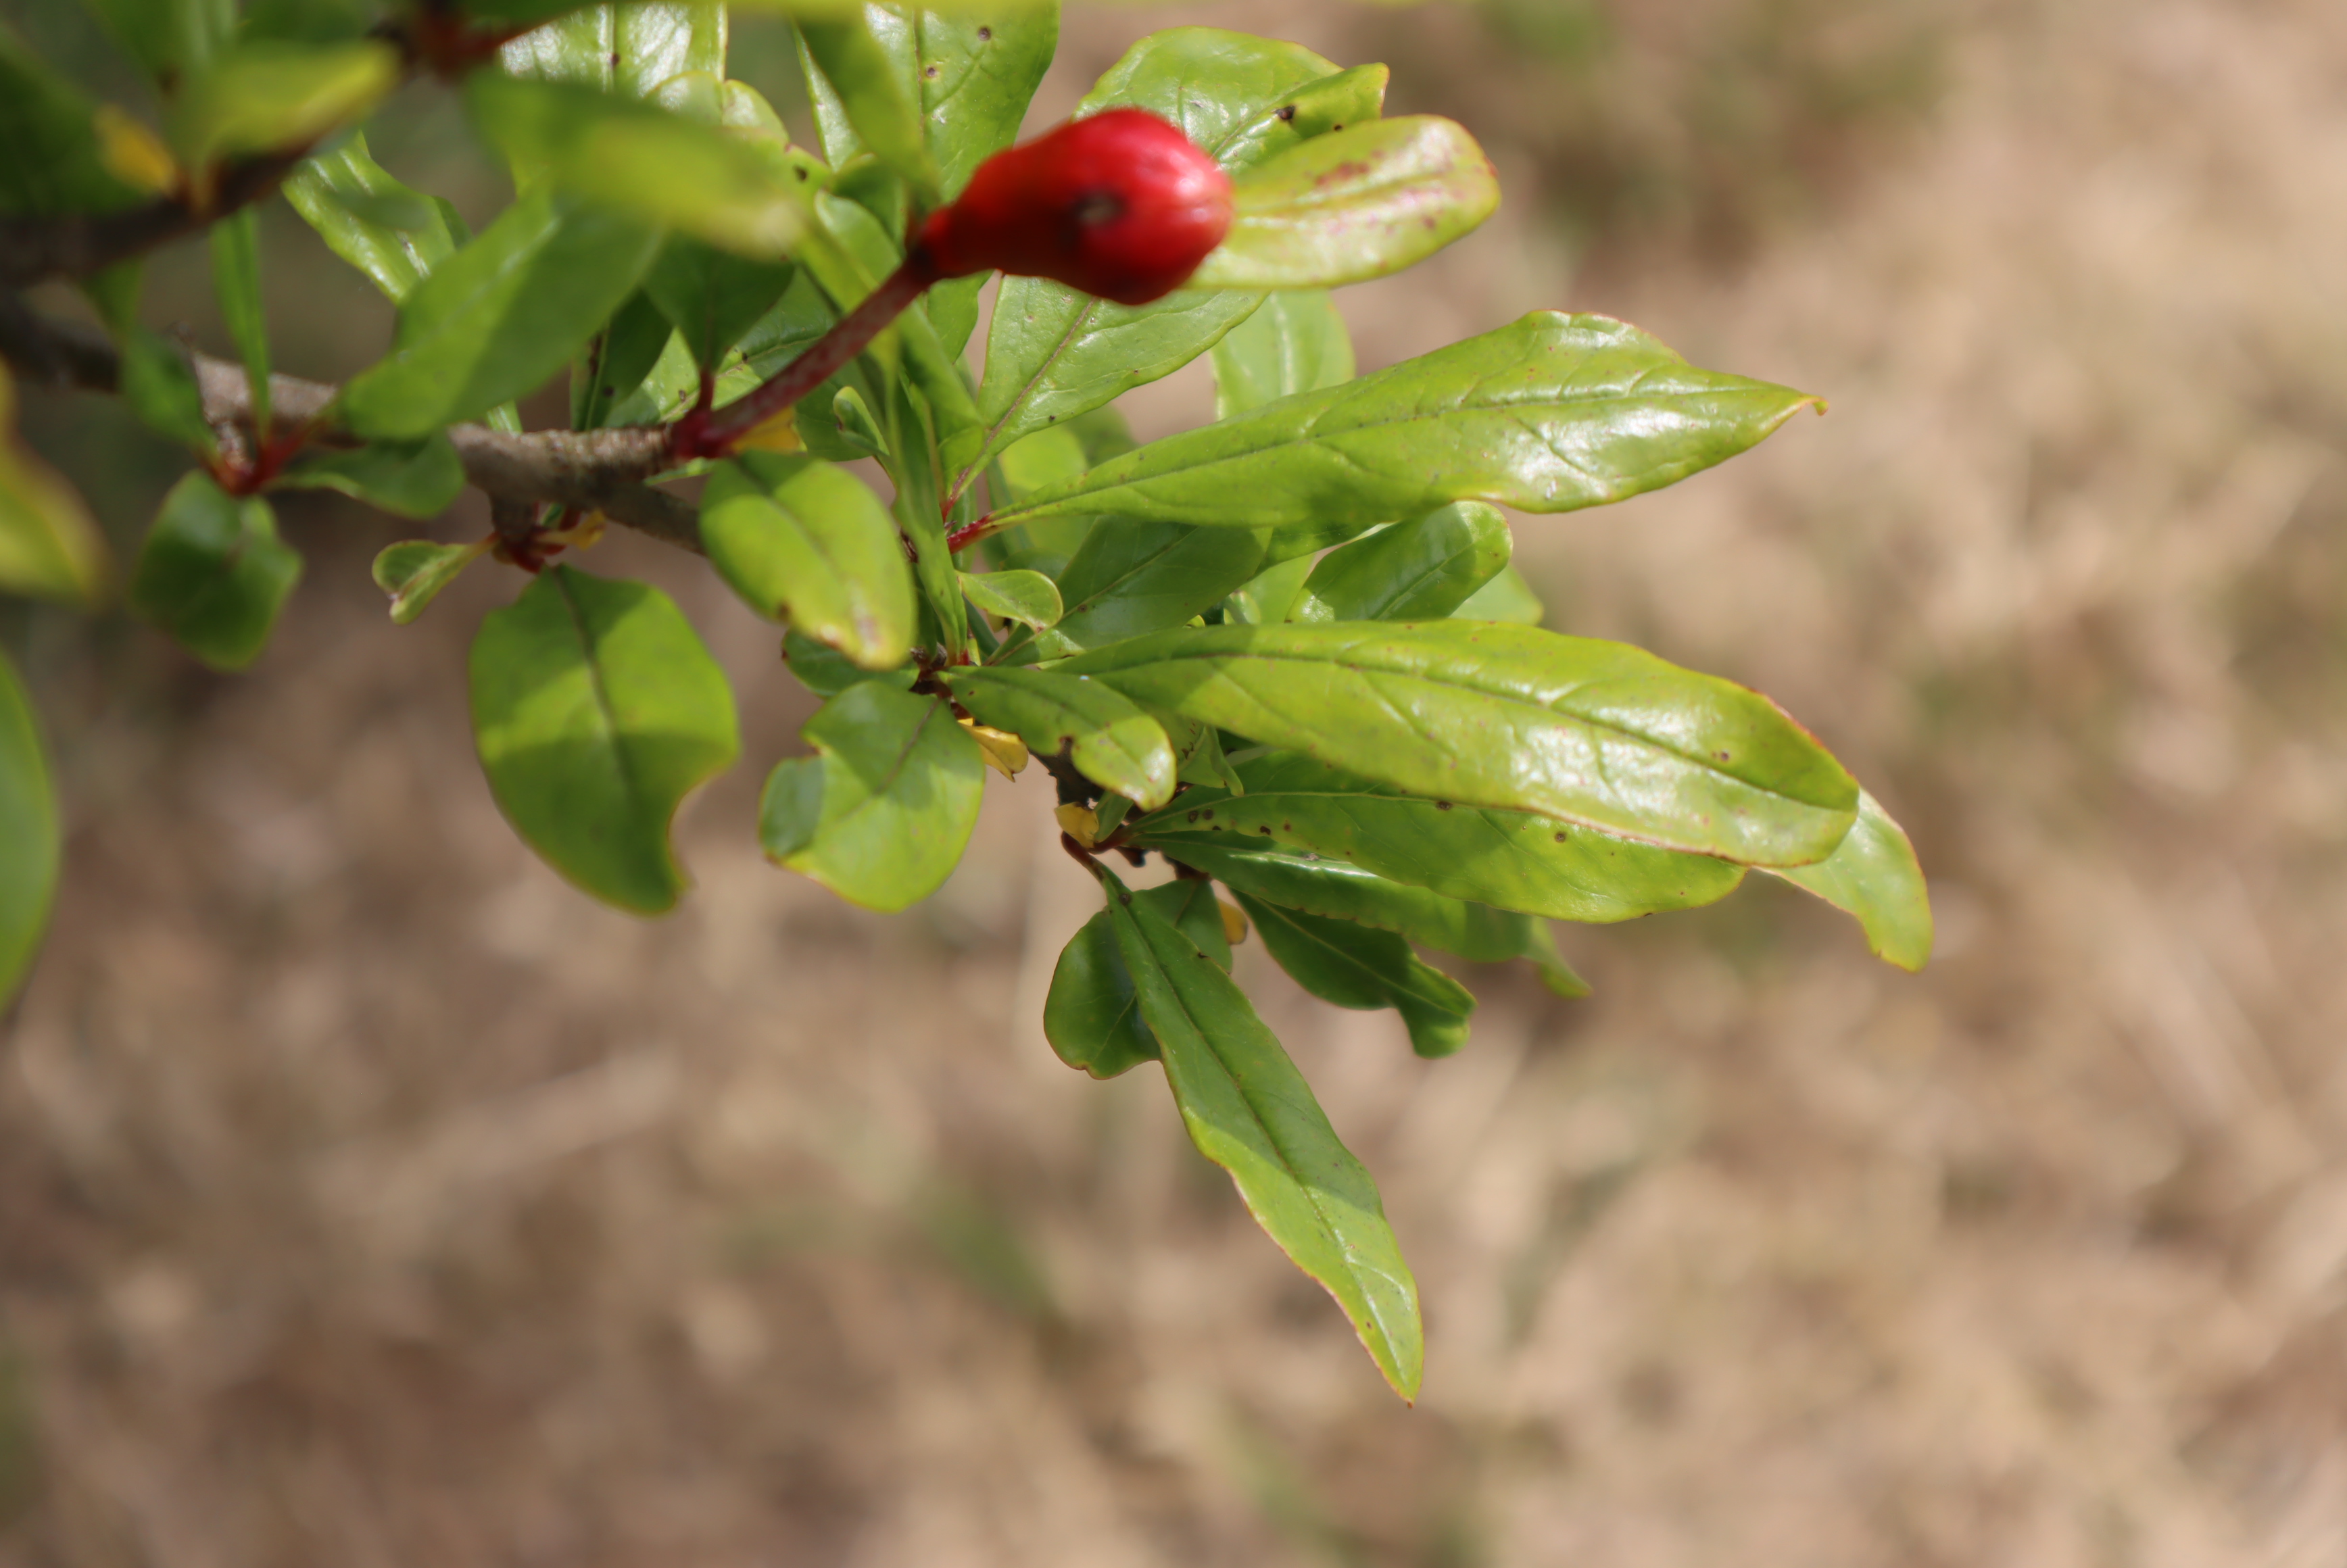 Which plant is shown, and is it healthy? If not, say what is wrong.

pomegranate, aphids, coniella granati
